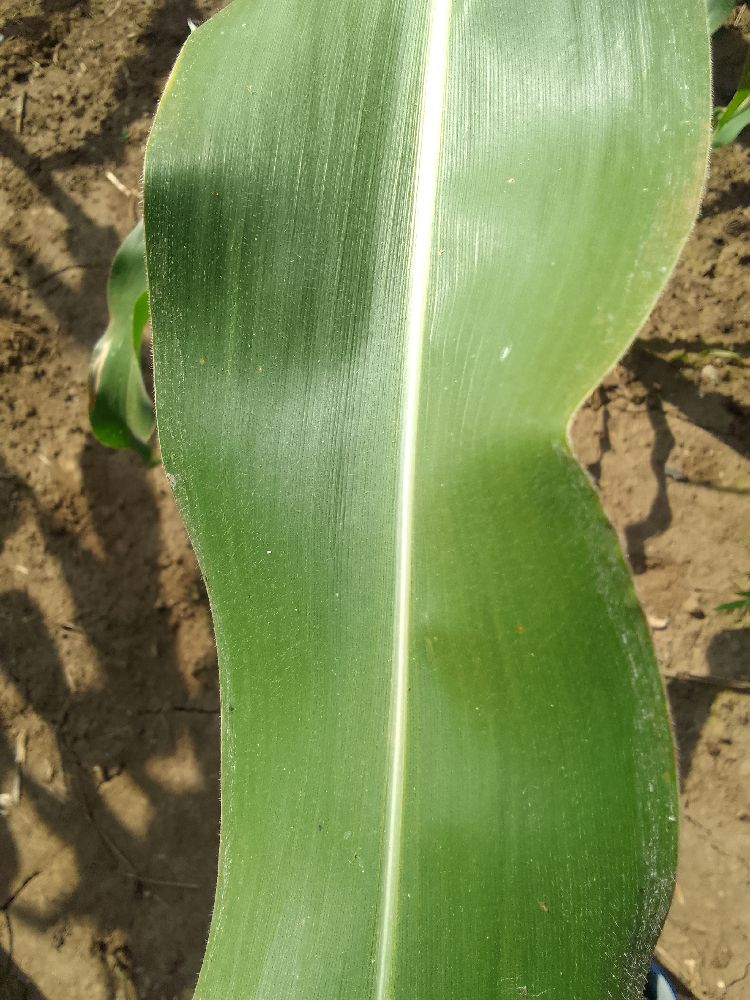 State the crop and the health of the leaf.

maize, healthy
